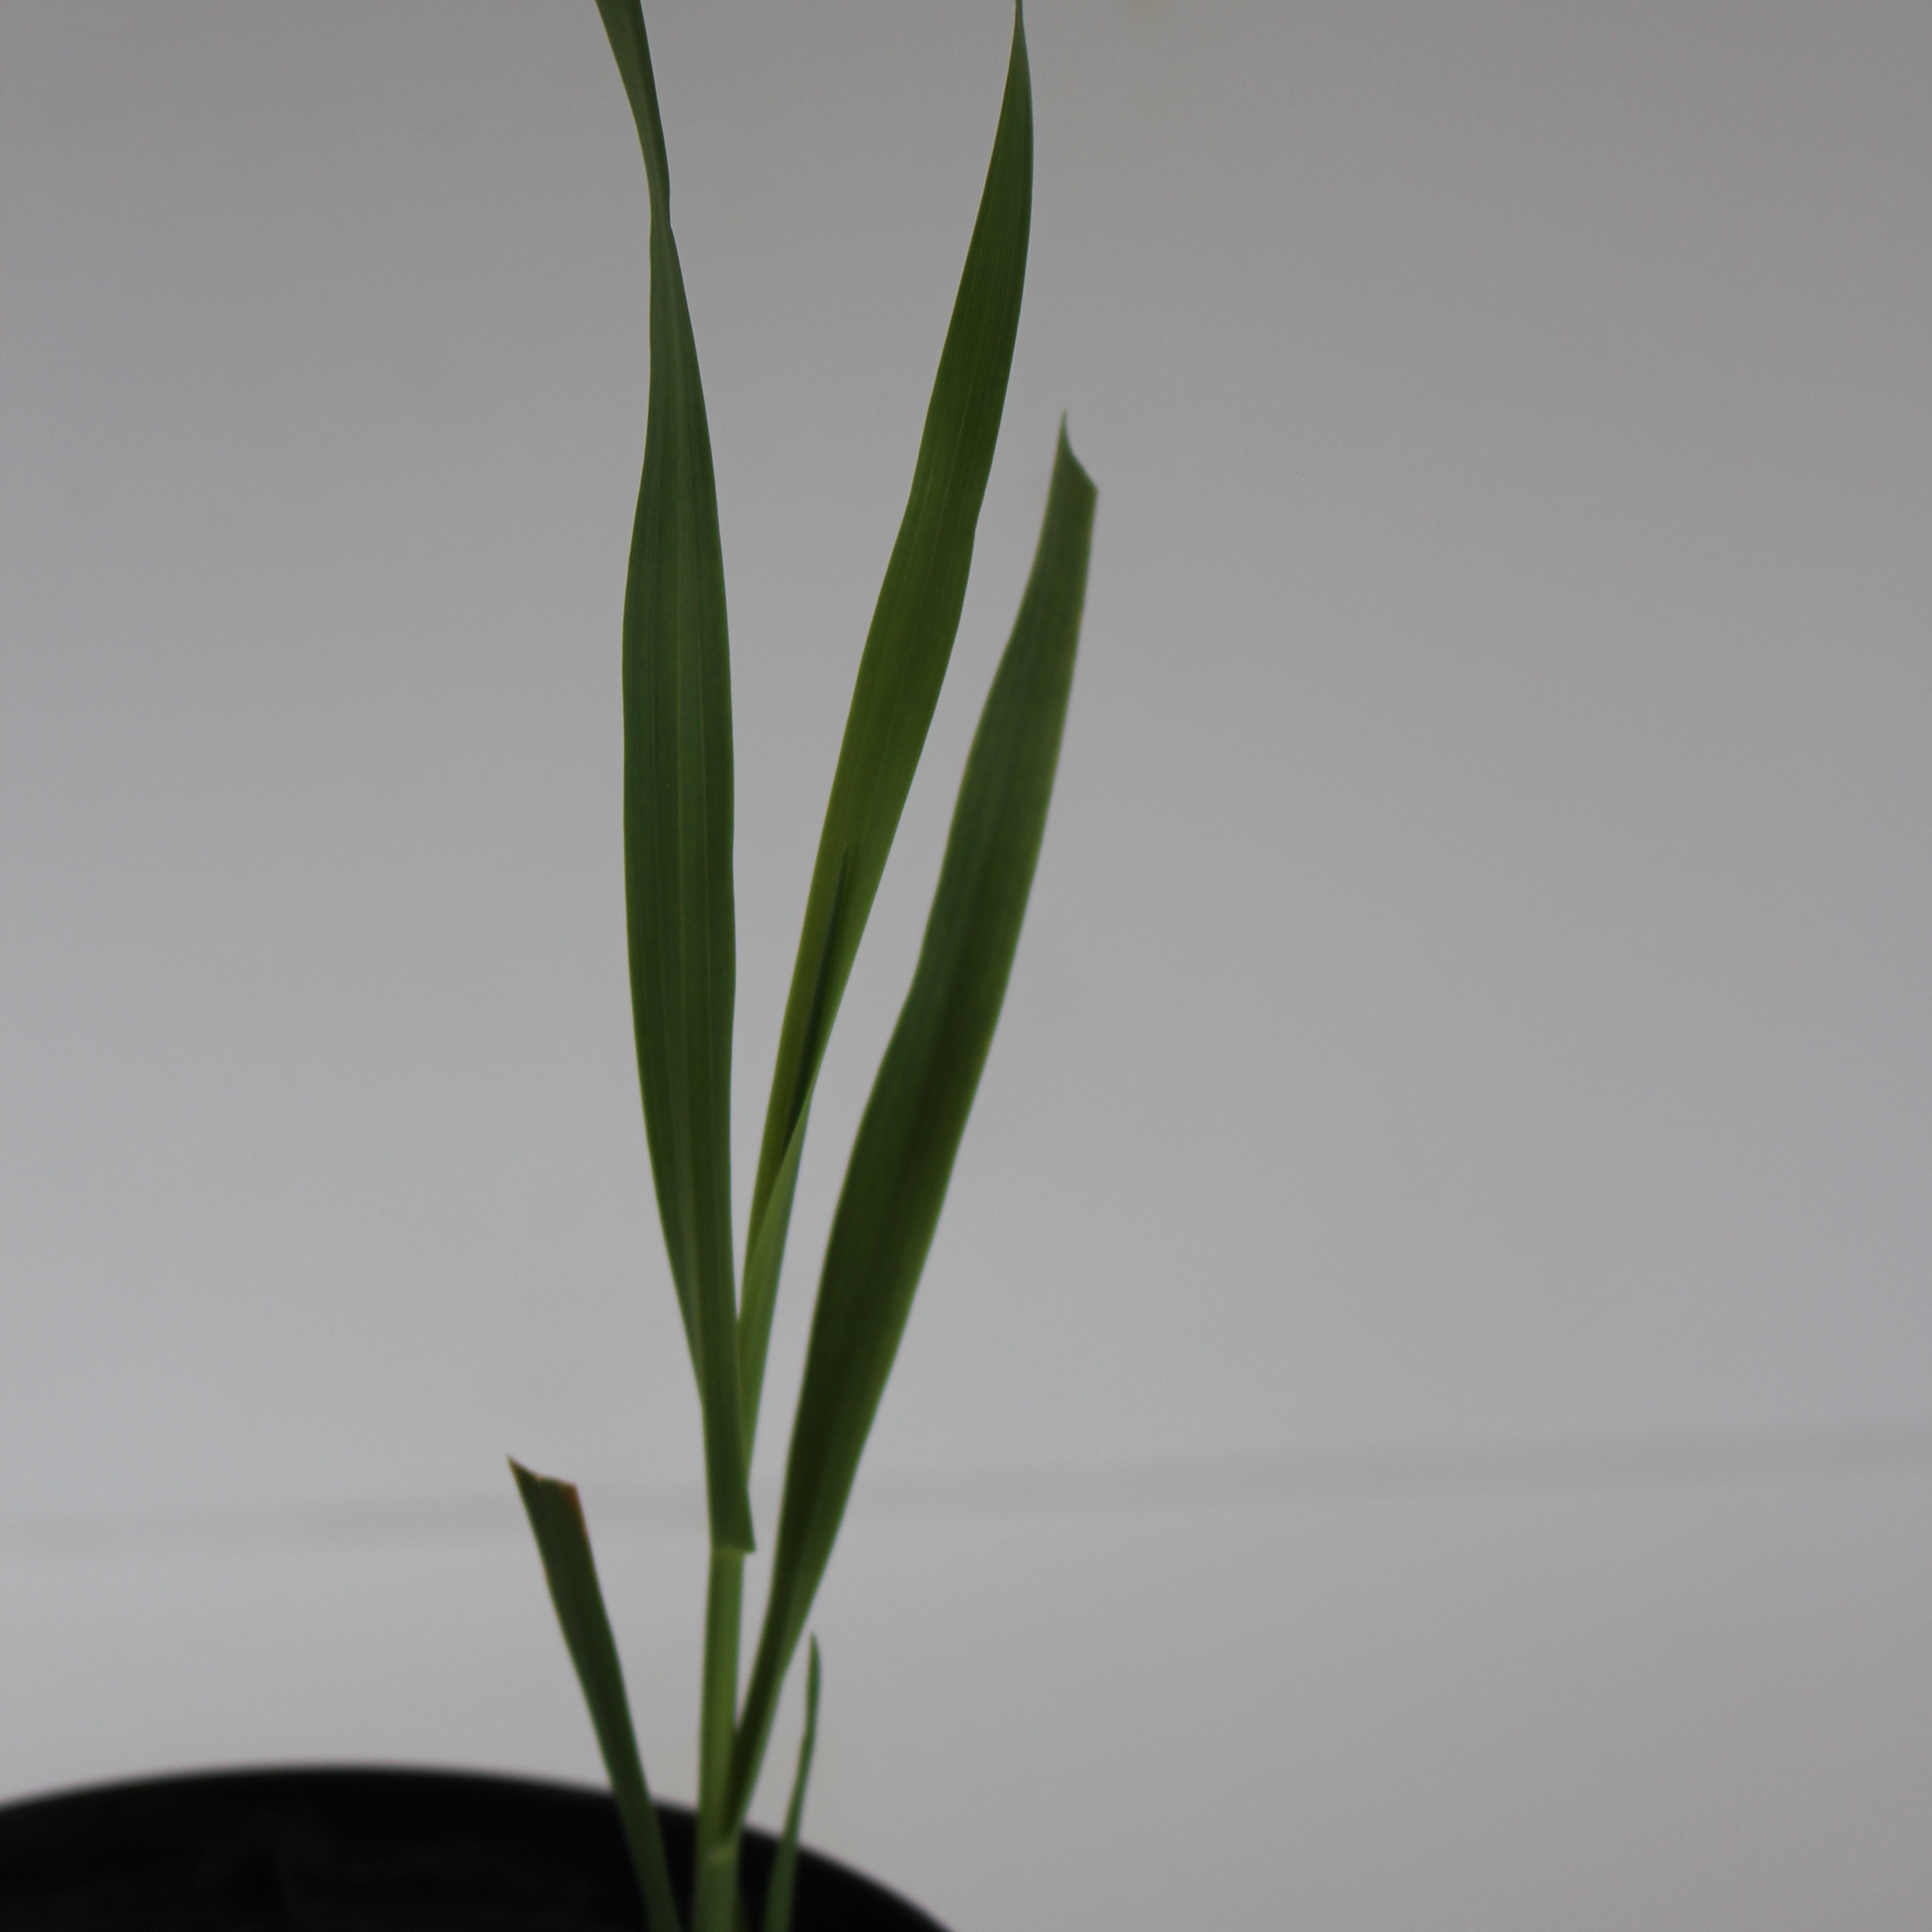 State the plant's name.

Avena sterilis
